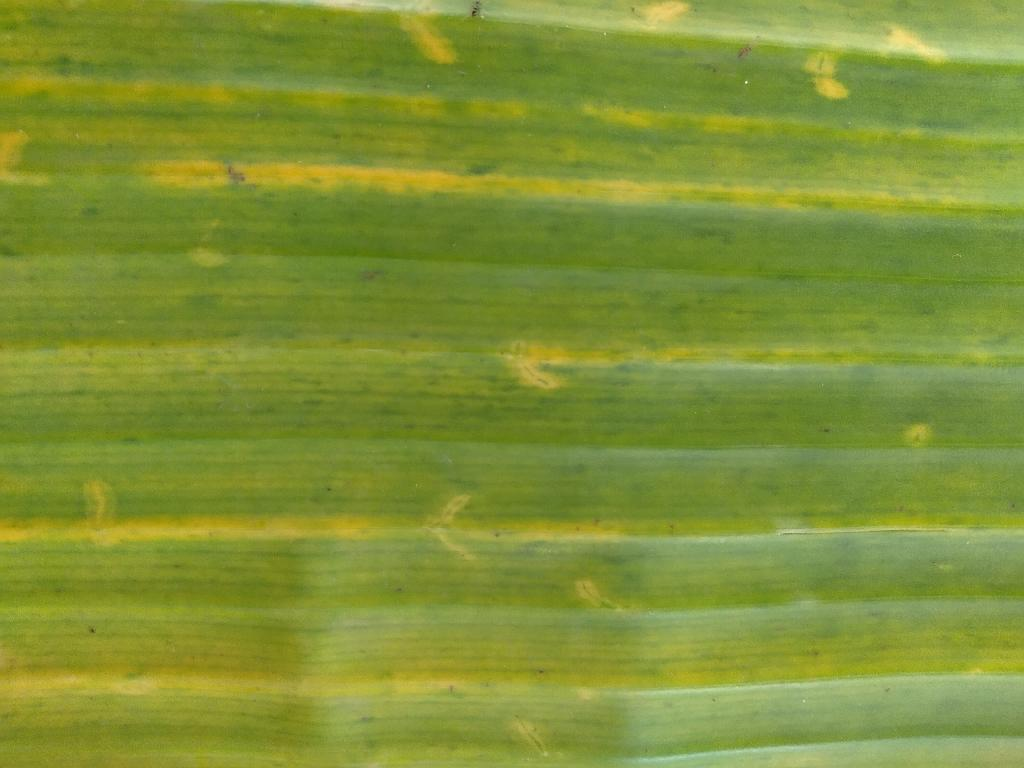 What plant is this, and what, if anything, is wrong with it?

banana, fusarium wilt race 1
